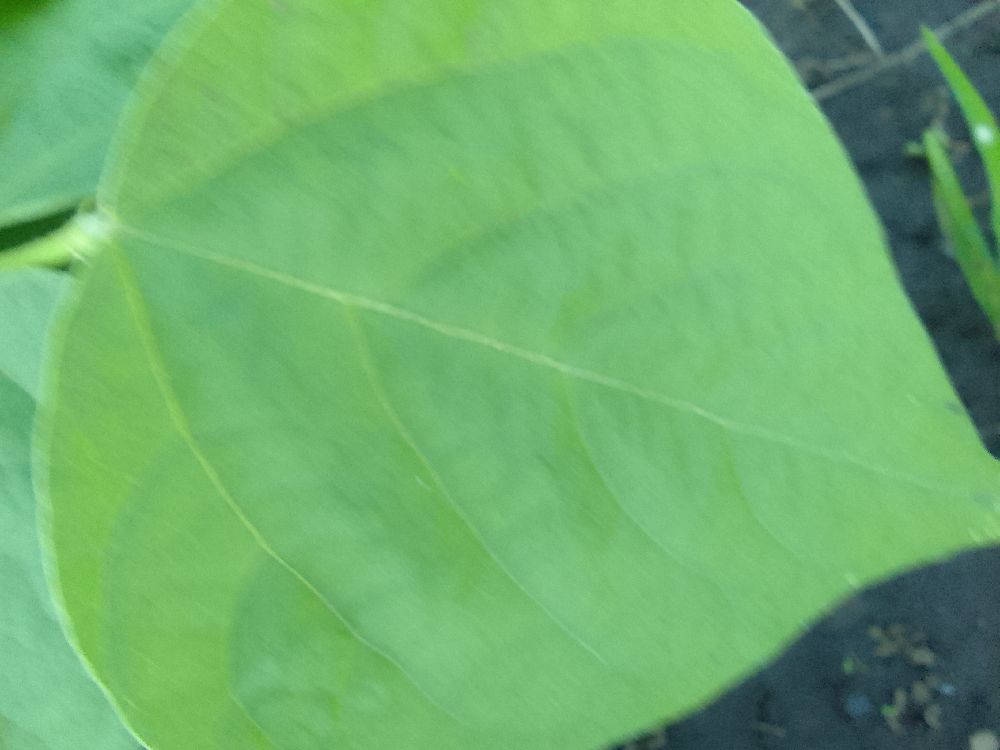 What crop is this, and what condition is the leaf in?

common bean, healthy
